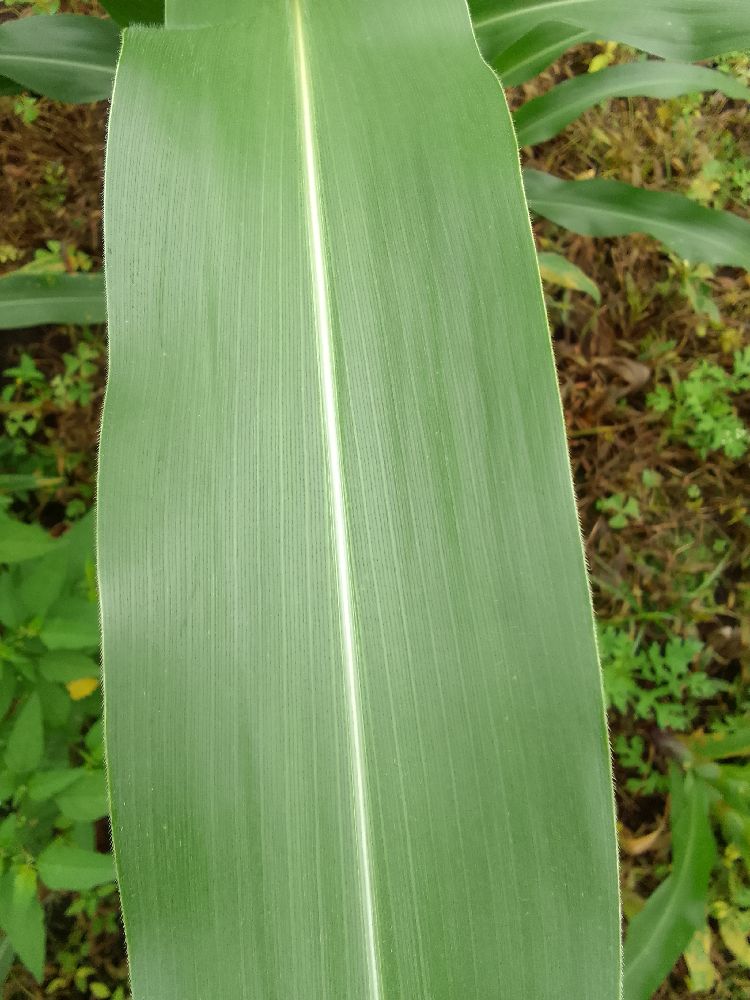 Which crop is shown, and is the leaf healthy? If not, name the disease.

maize, healthy
